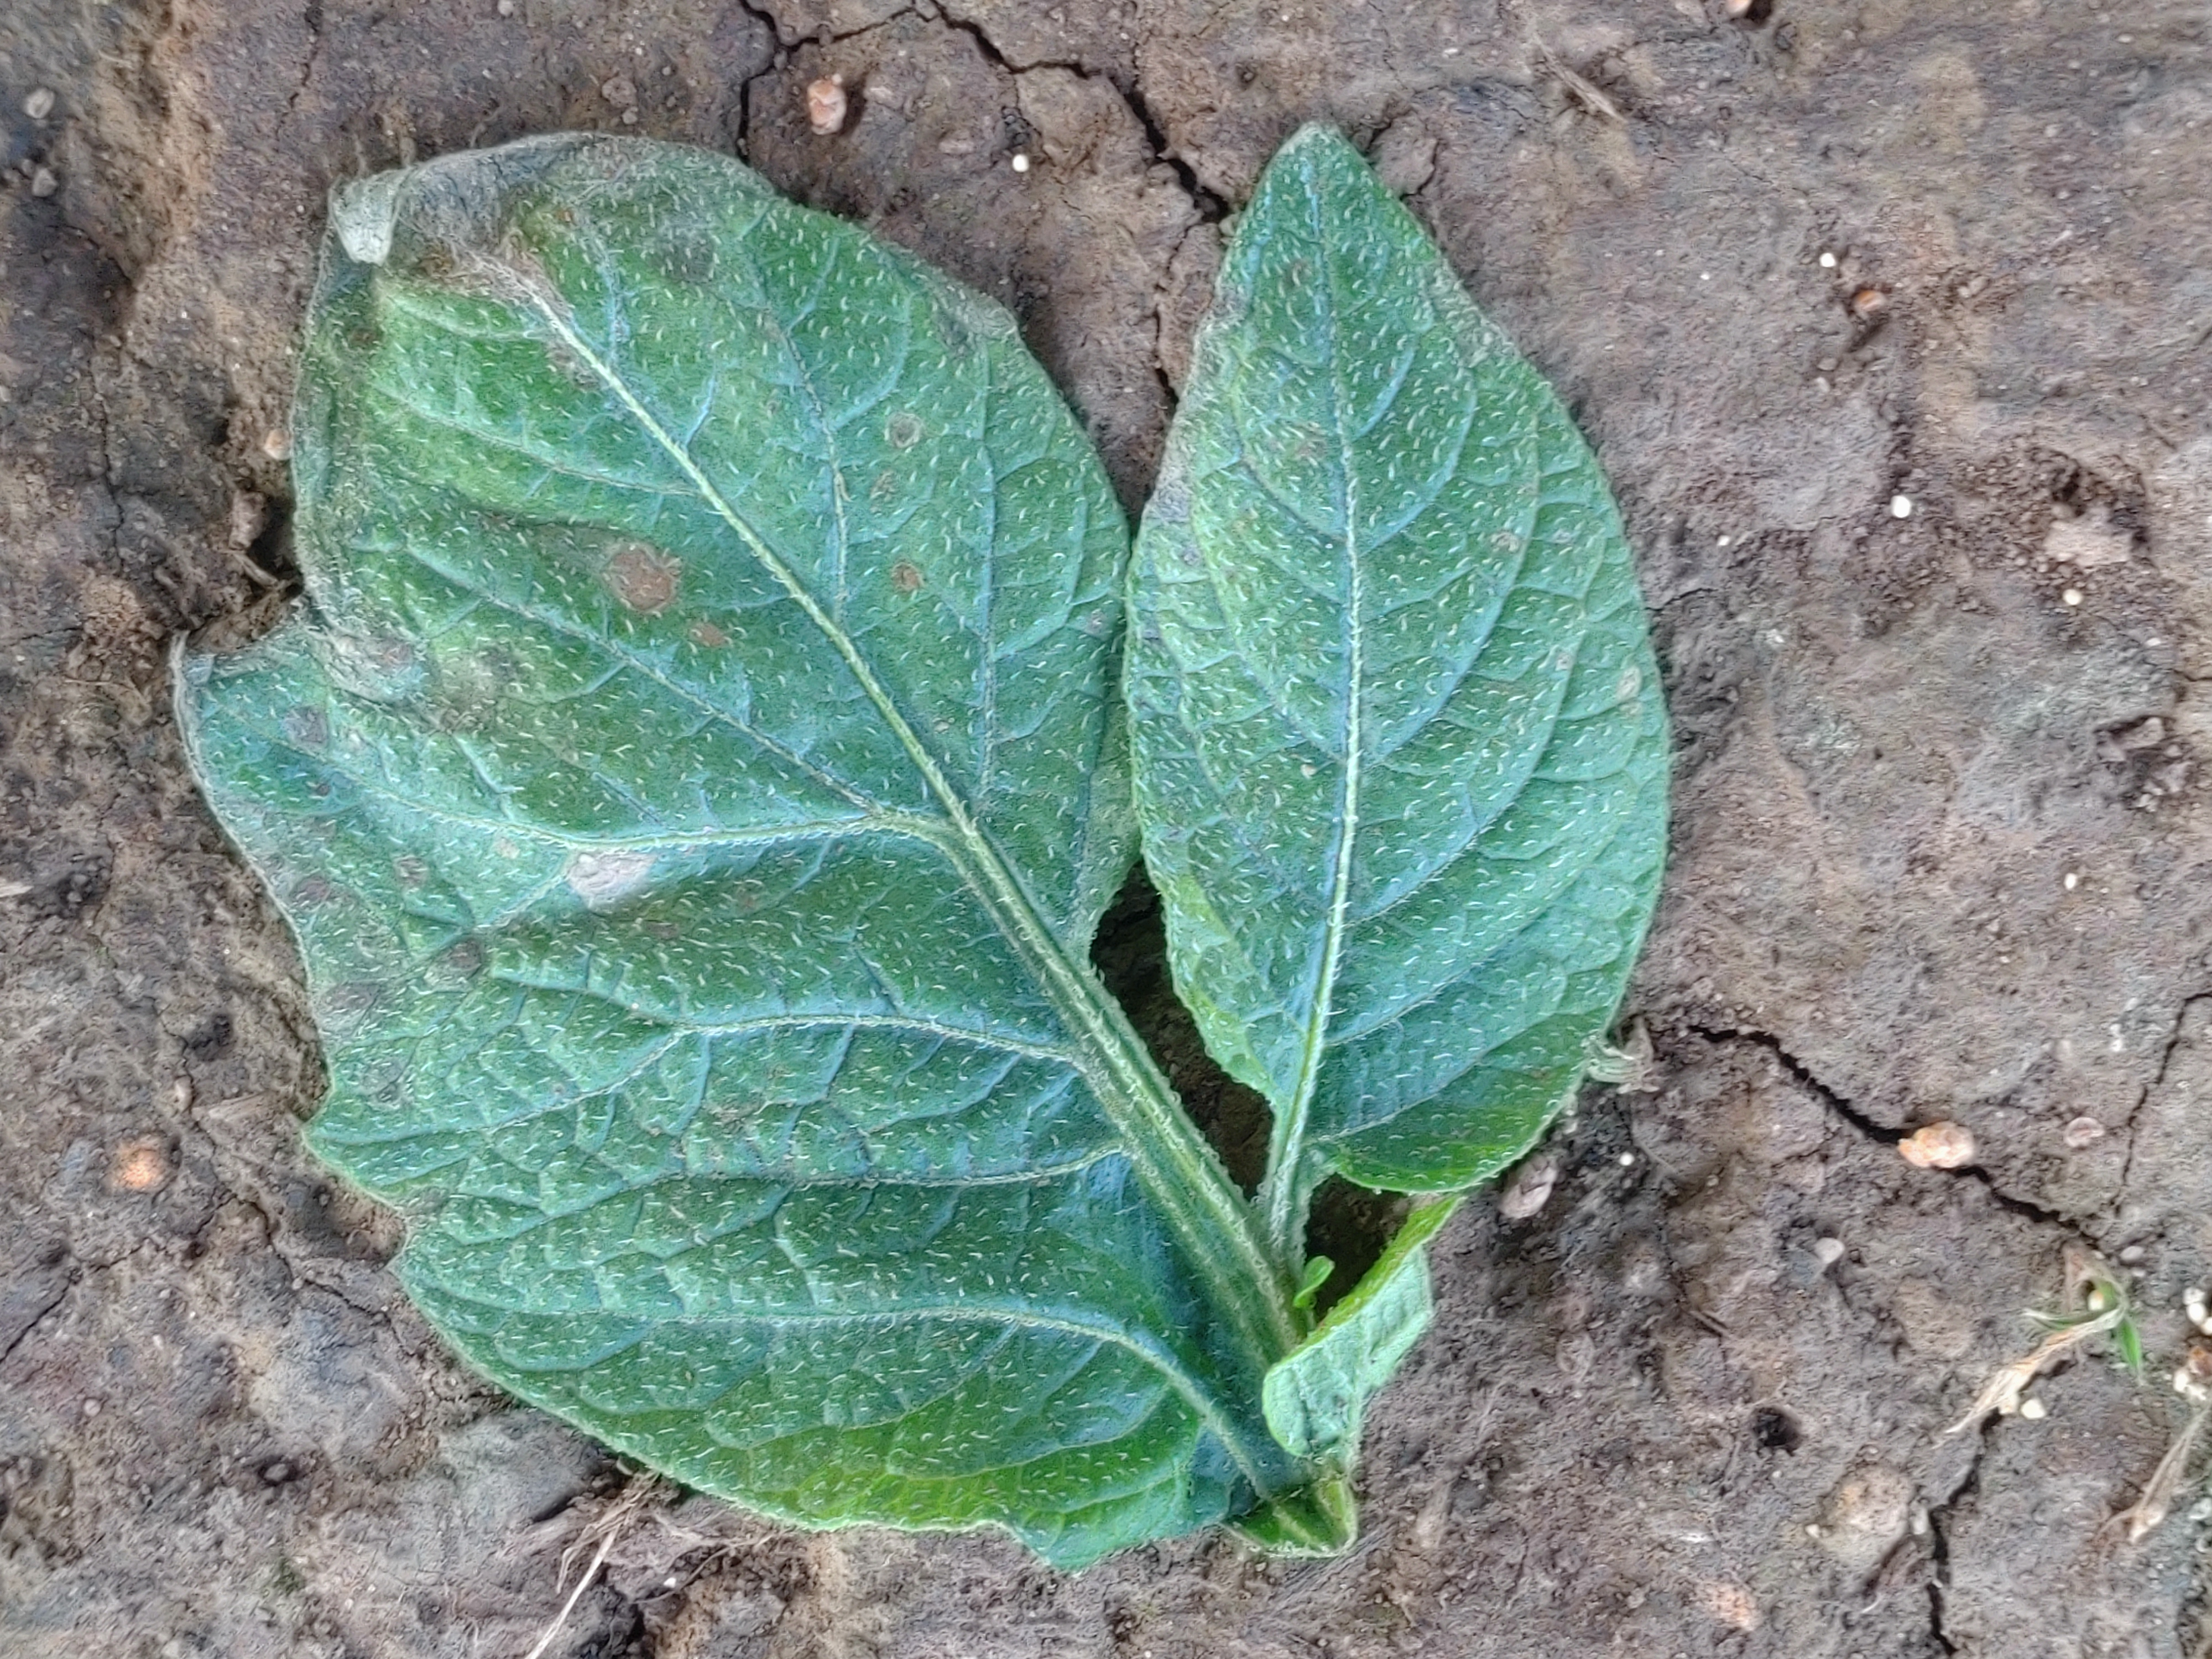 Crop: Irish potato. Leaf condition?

early blight
